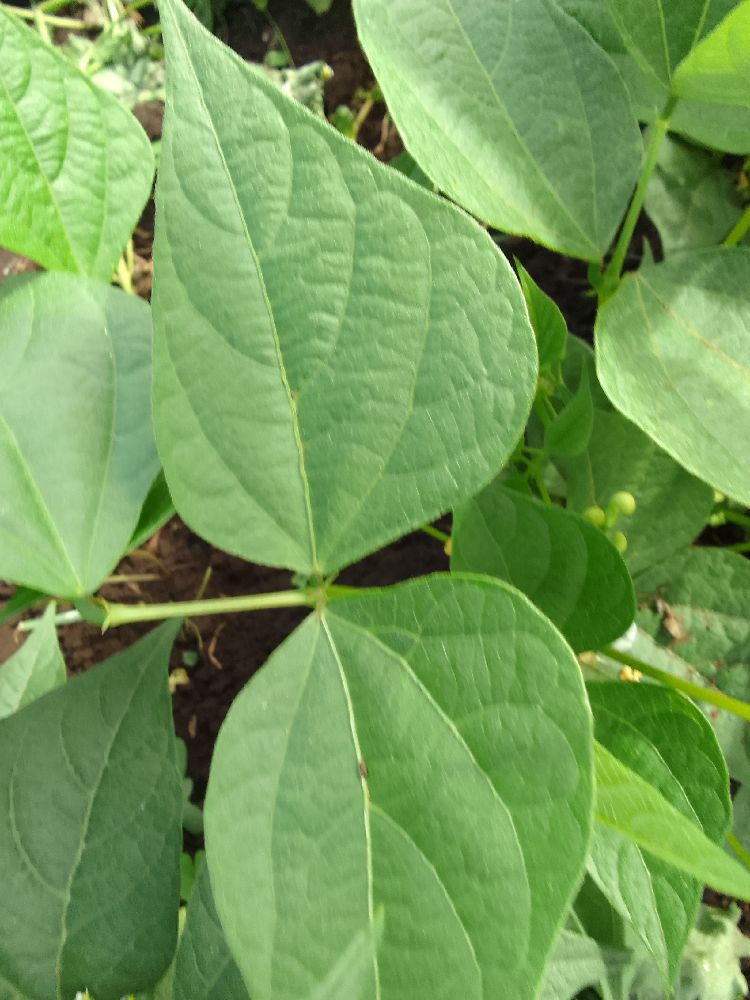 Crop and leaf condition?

common bean, healthy
